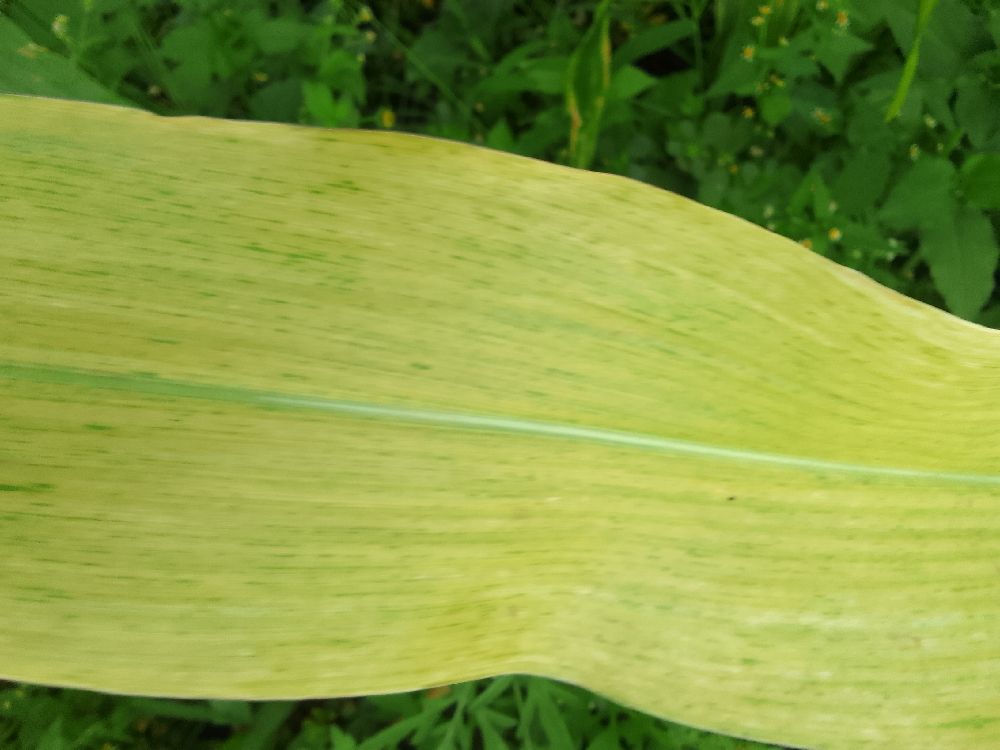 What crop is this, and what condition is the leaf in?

maize, maize lethal necrosis
